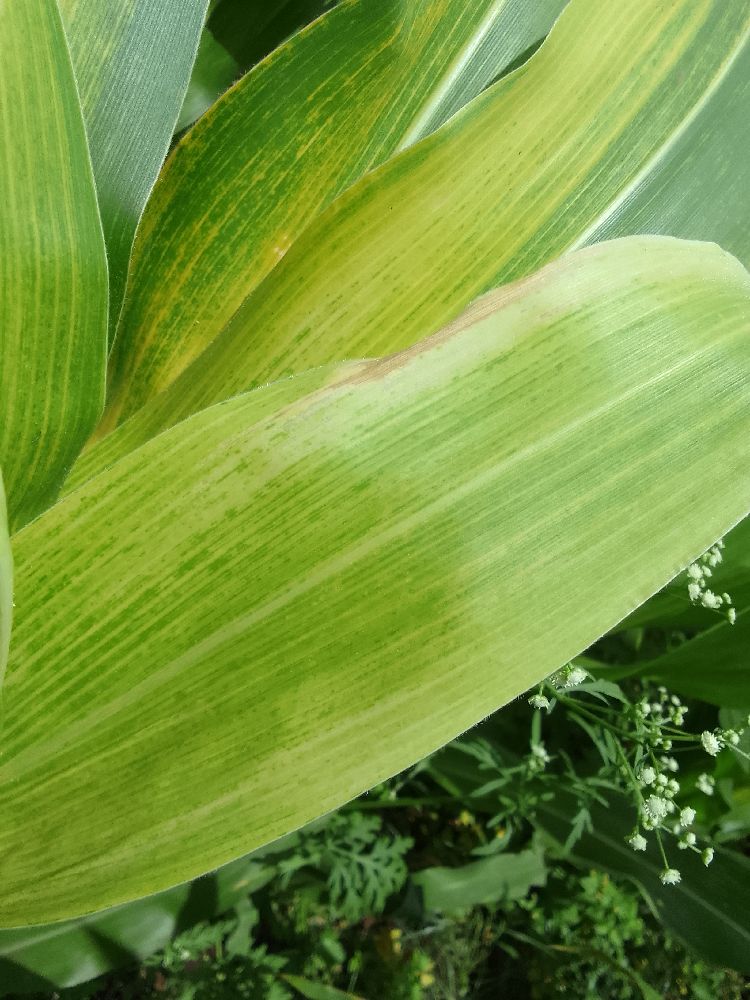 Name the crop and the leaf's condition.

maize, maize lethal necrosis
